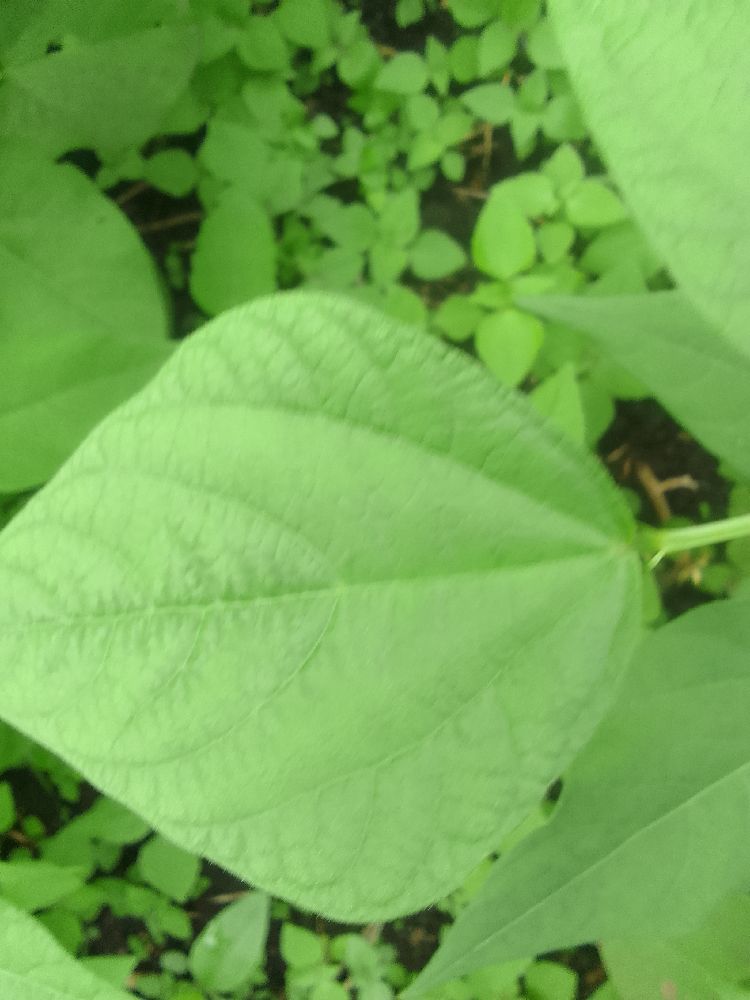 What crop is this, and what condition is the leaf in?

common bean, healthy
